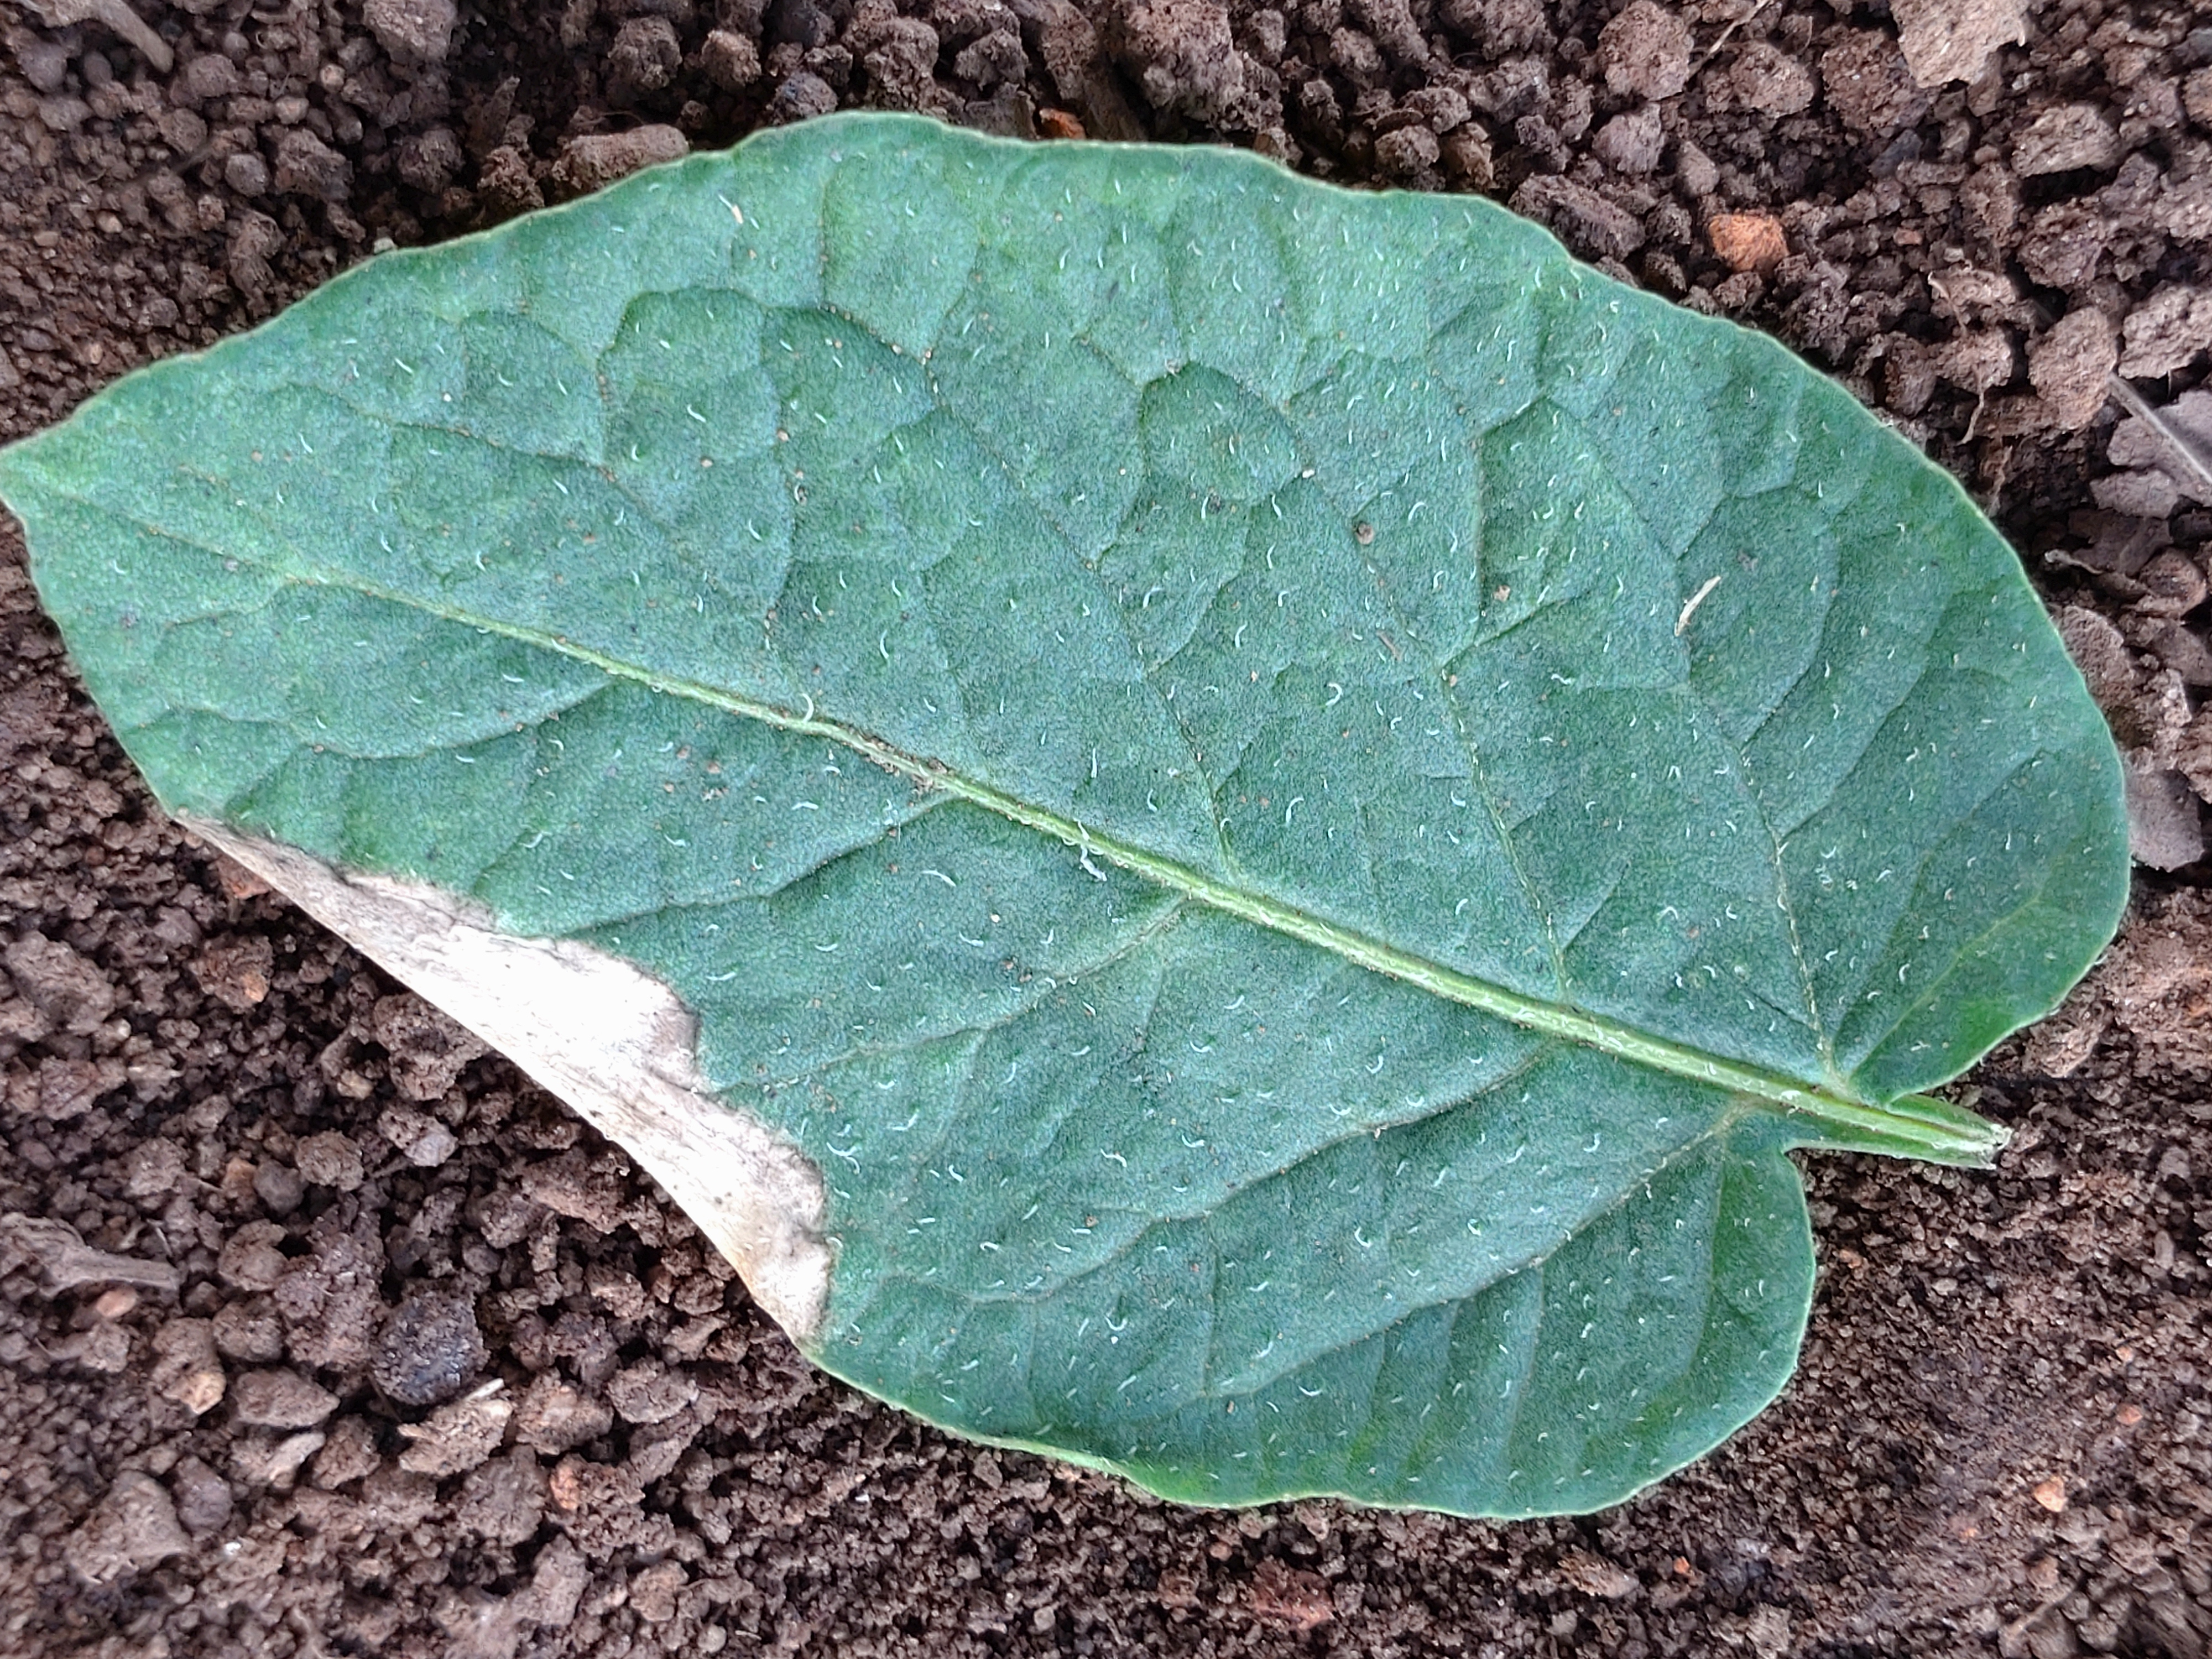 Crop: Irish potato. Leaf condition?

early blight
